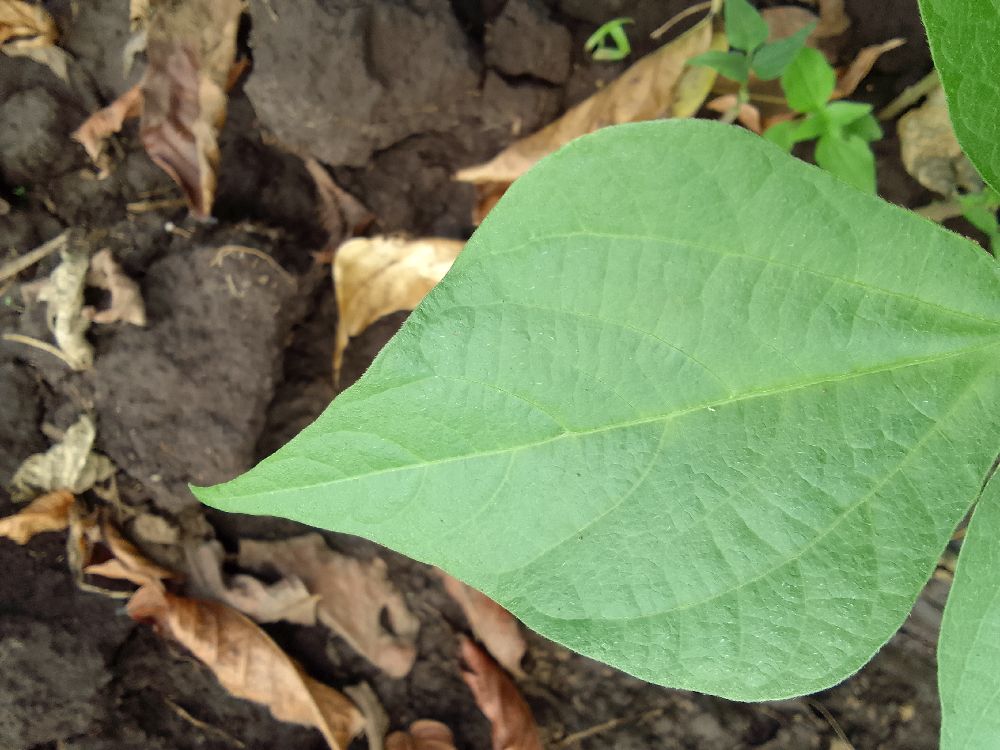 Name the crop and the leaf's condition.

common bean, healthy
